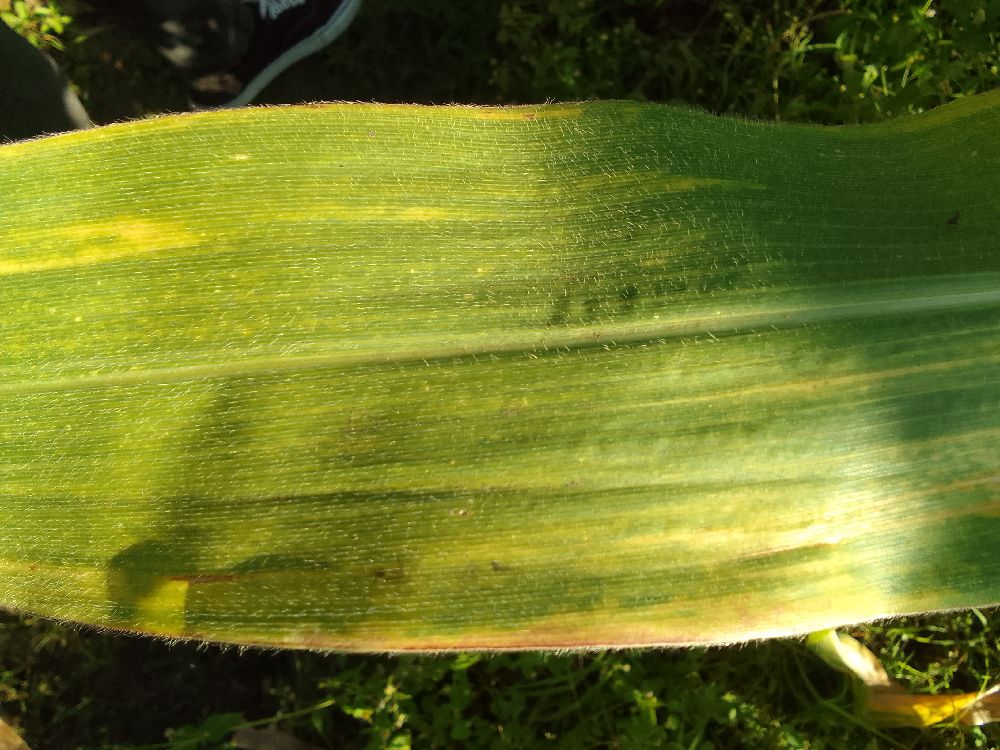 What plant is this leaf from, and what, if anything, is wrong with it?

maize, maize lethal necrosis
